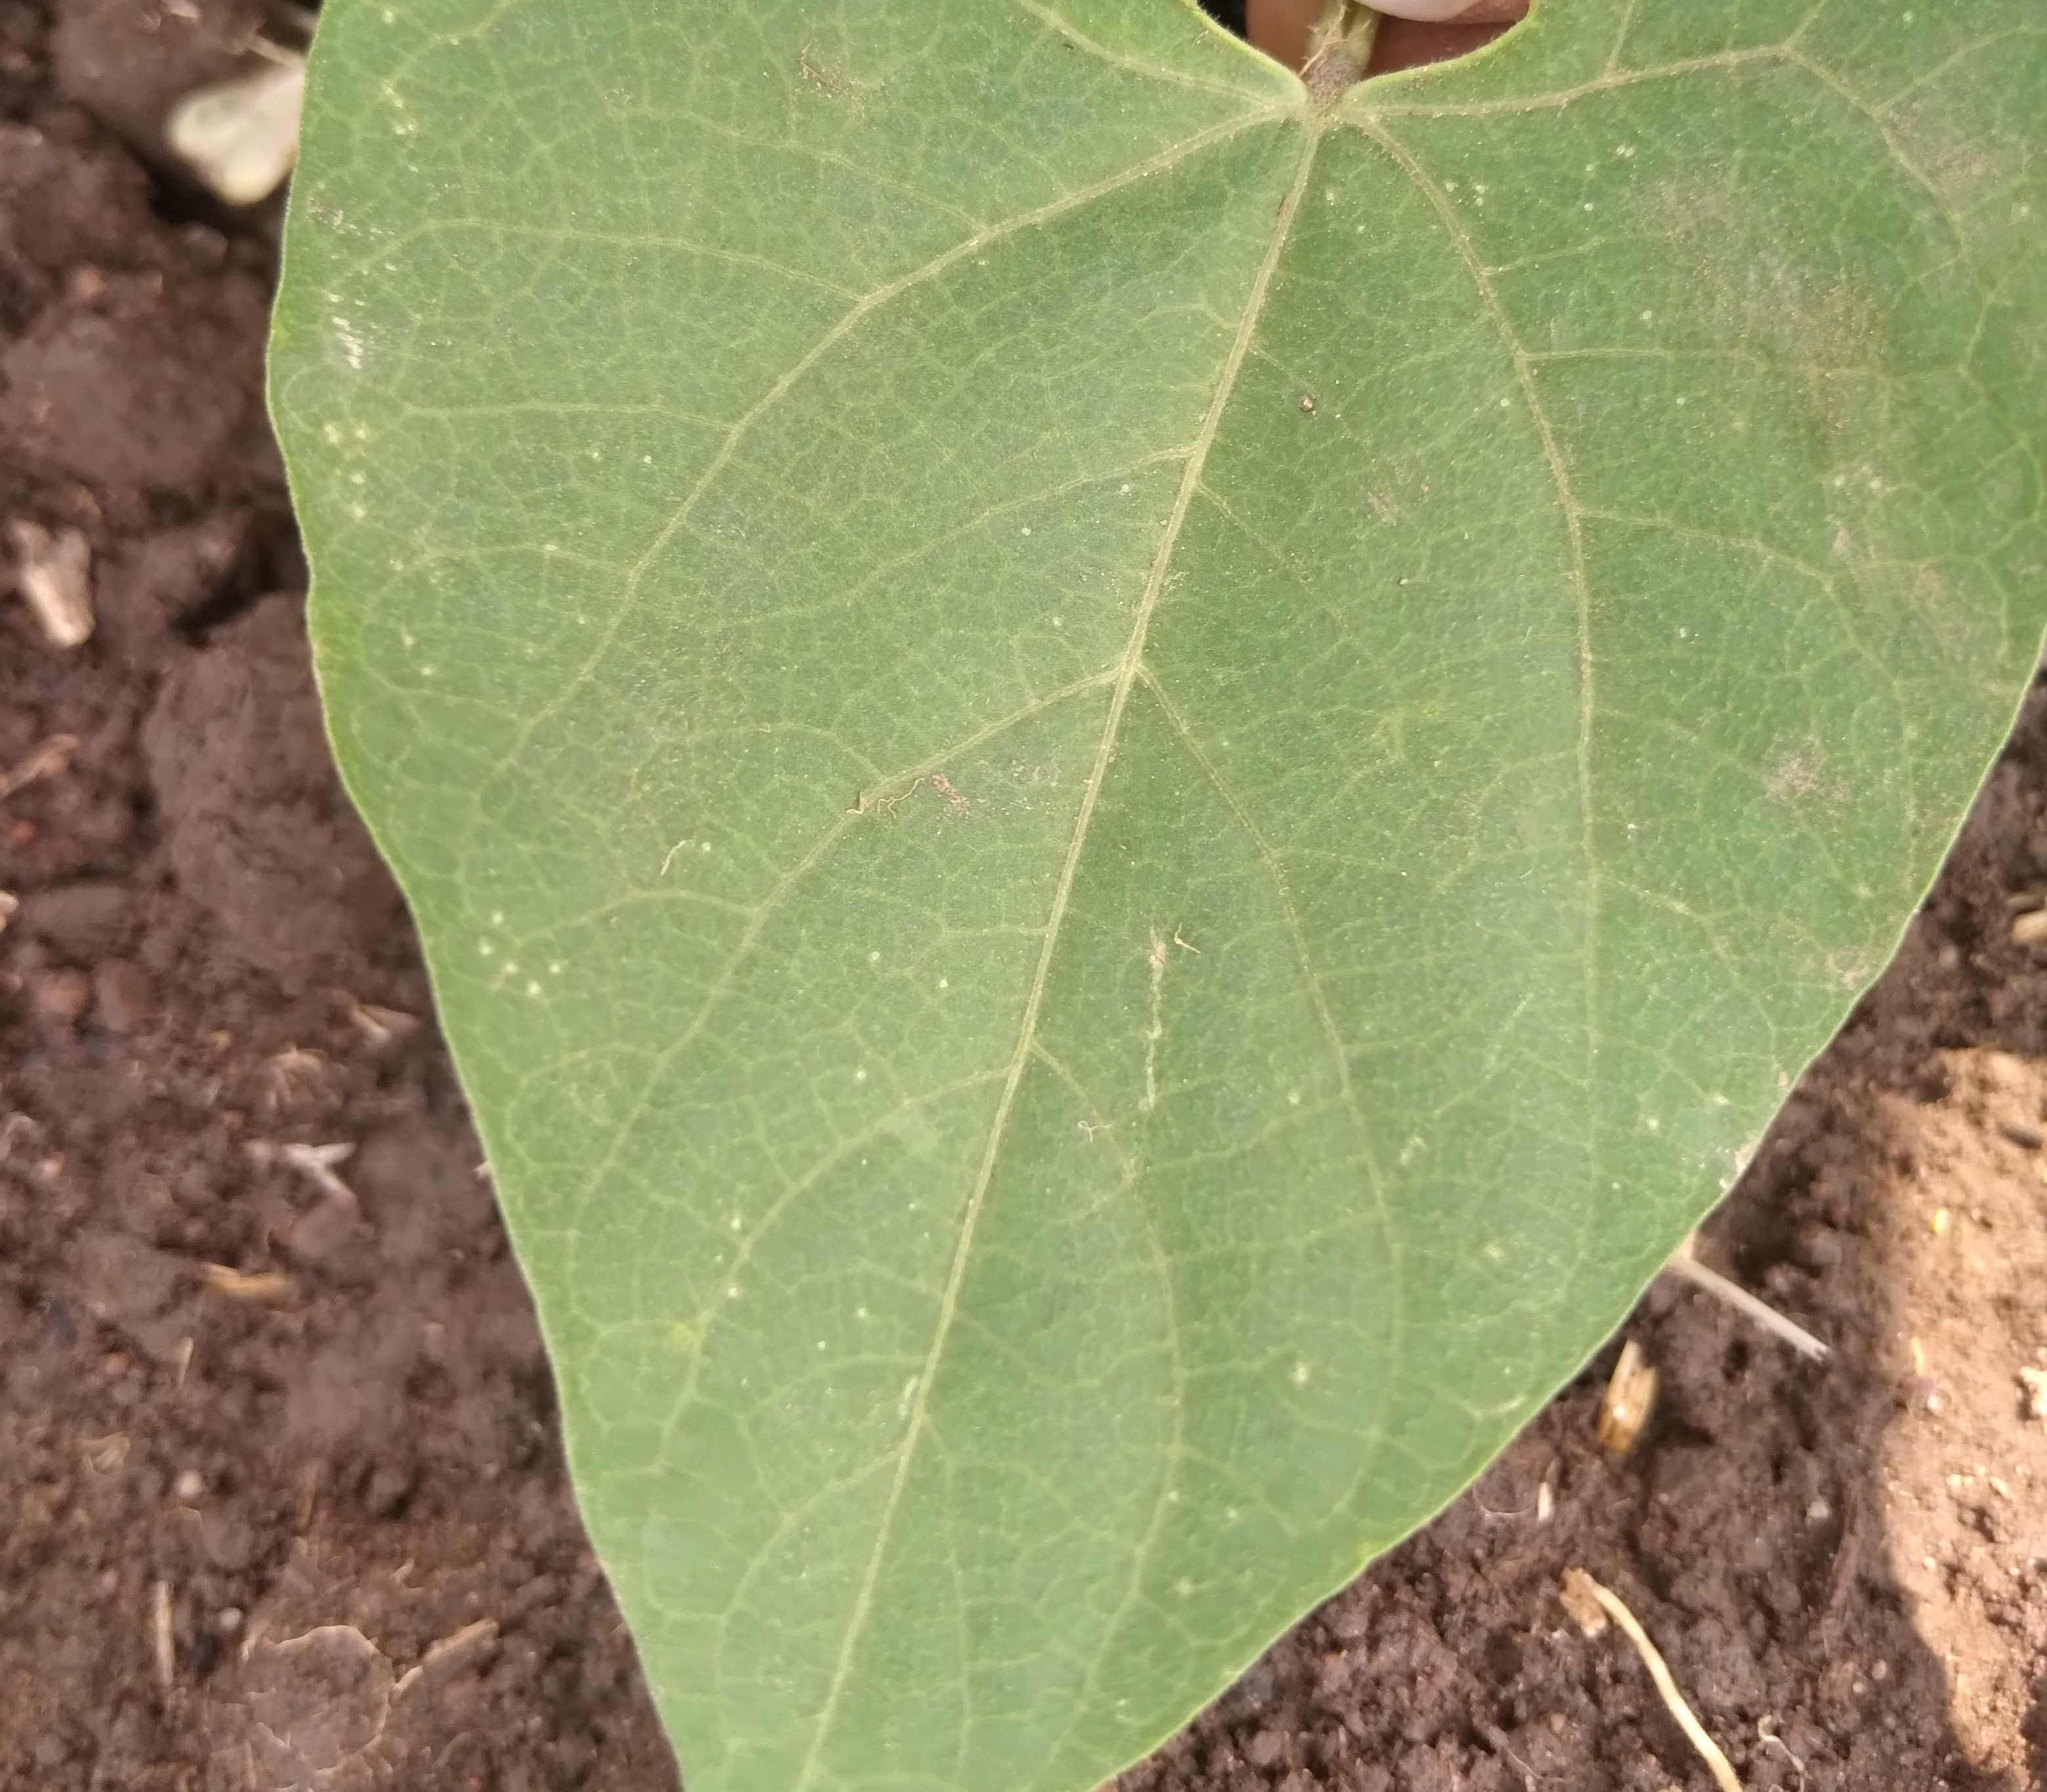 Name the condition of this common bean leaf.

healthy
